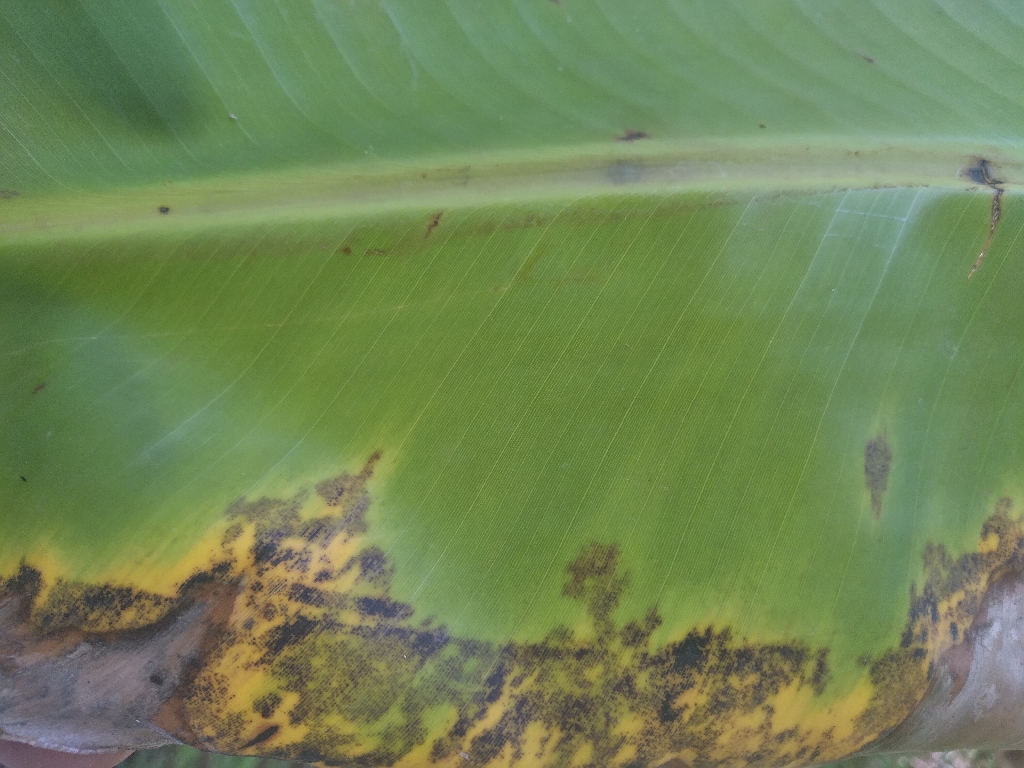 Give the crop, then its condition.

banana, black sigatoka
